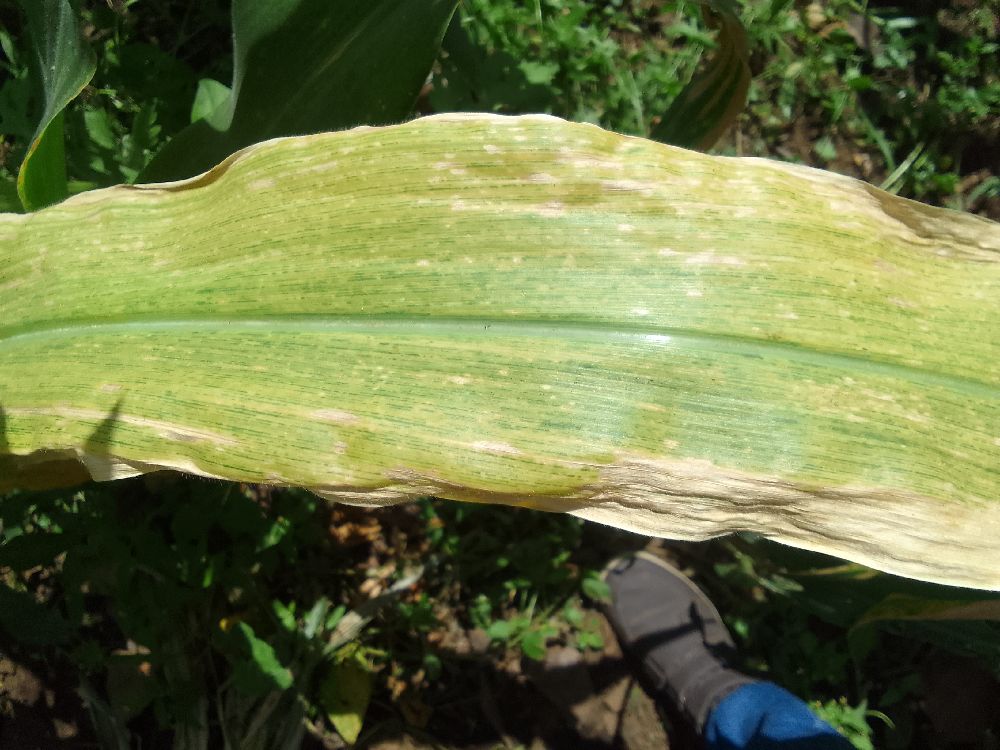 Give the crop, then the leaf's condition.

maize, maize lethal necrosis
